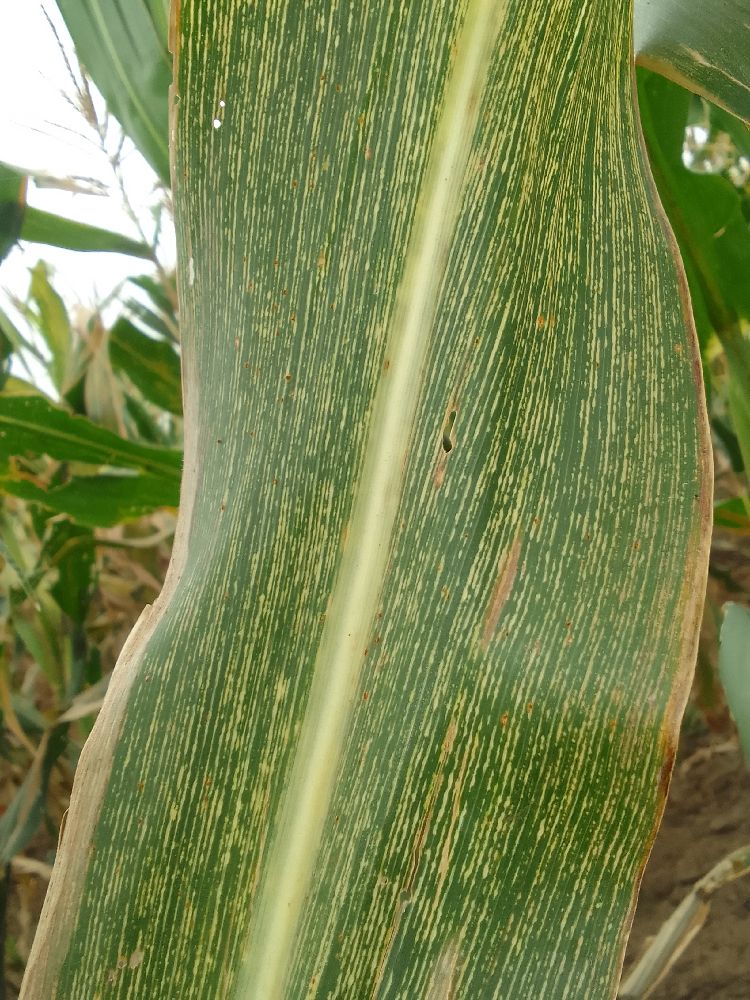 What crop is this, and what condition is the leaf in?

maize, maize streak virus
